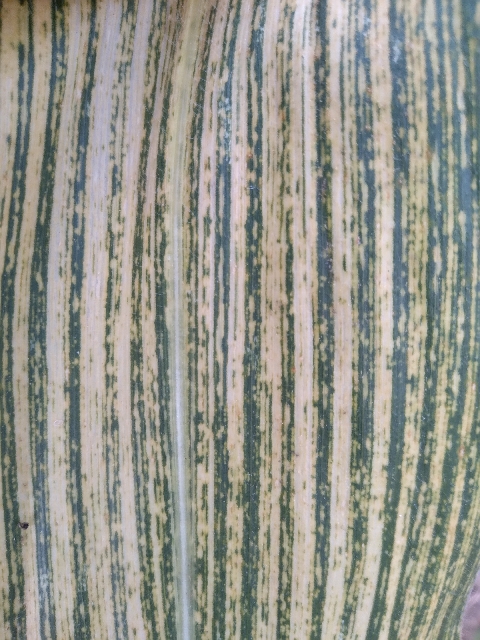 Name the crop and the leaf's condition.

maize, maize streak virus
